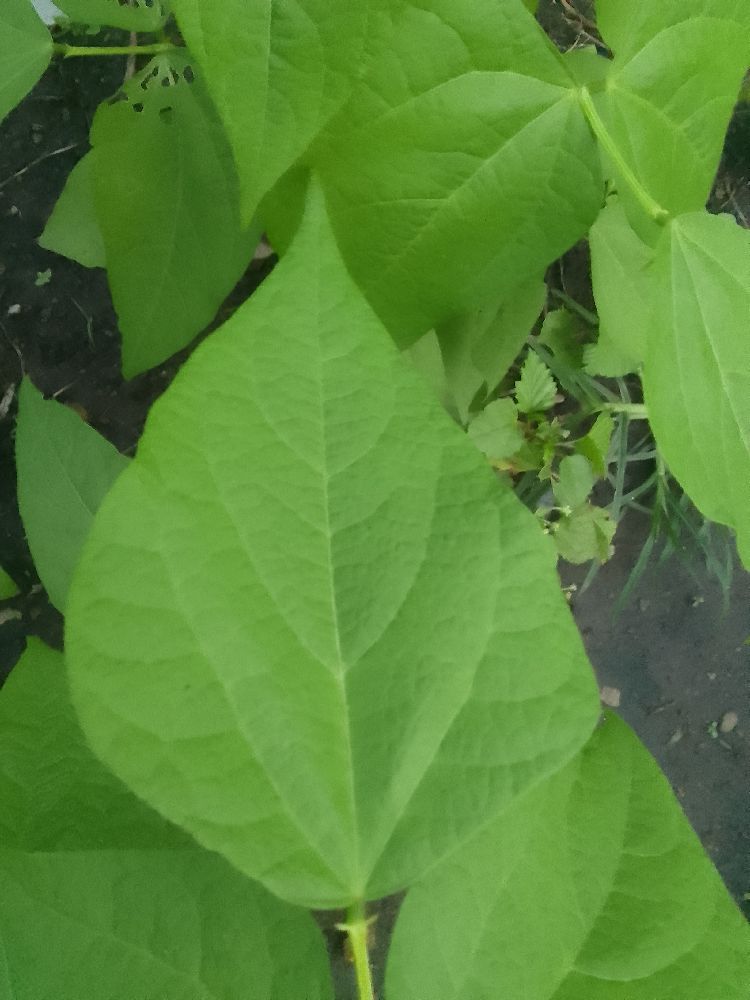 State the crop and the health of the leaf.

common bean, healthy
